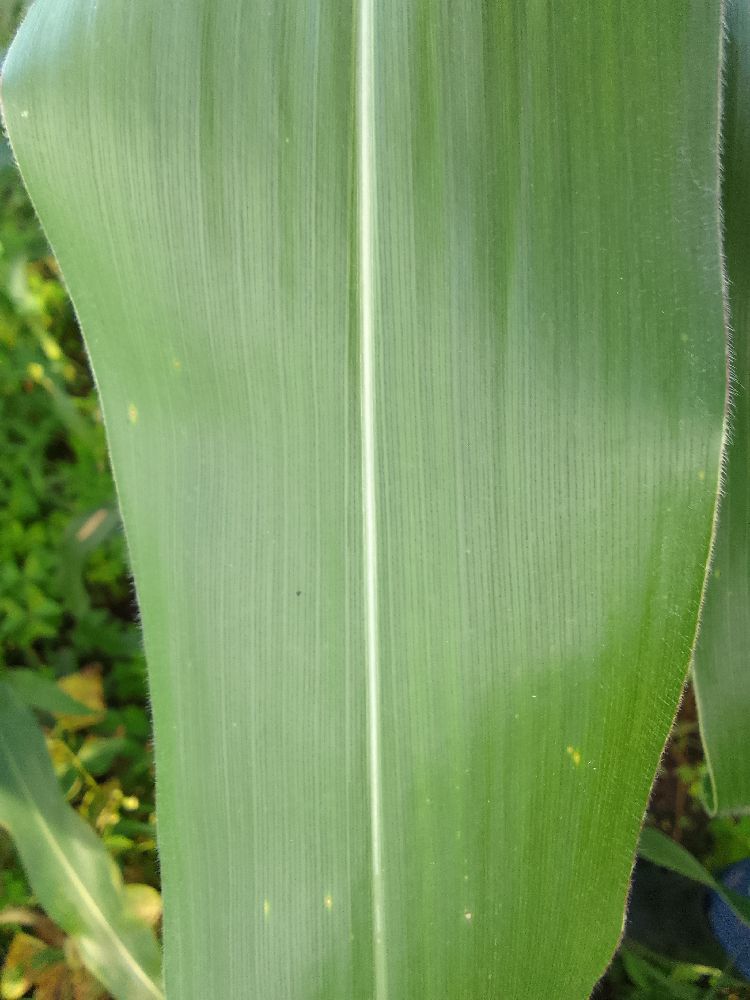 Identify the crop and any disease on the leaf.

maize, healthy
